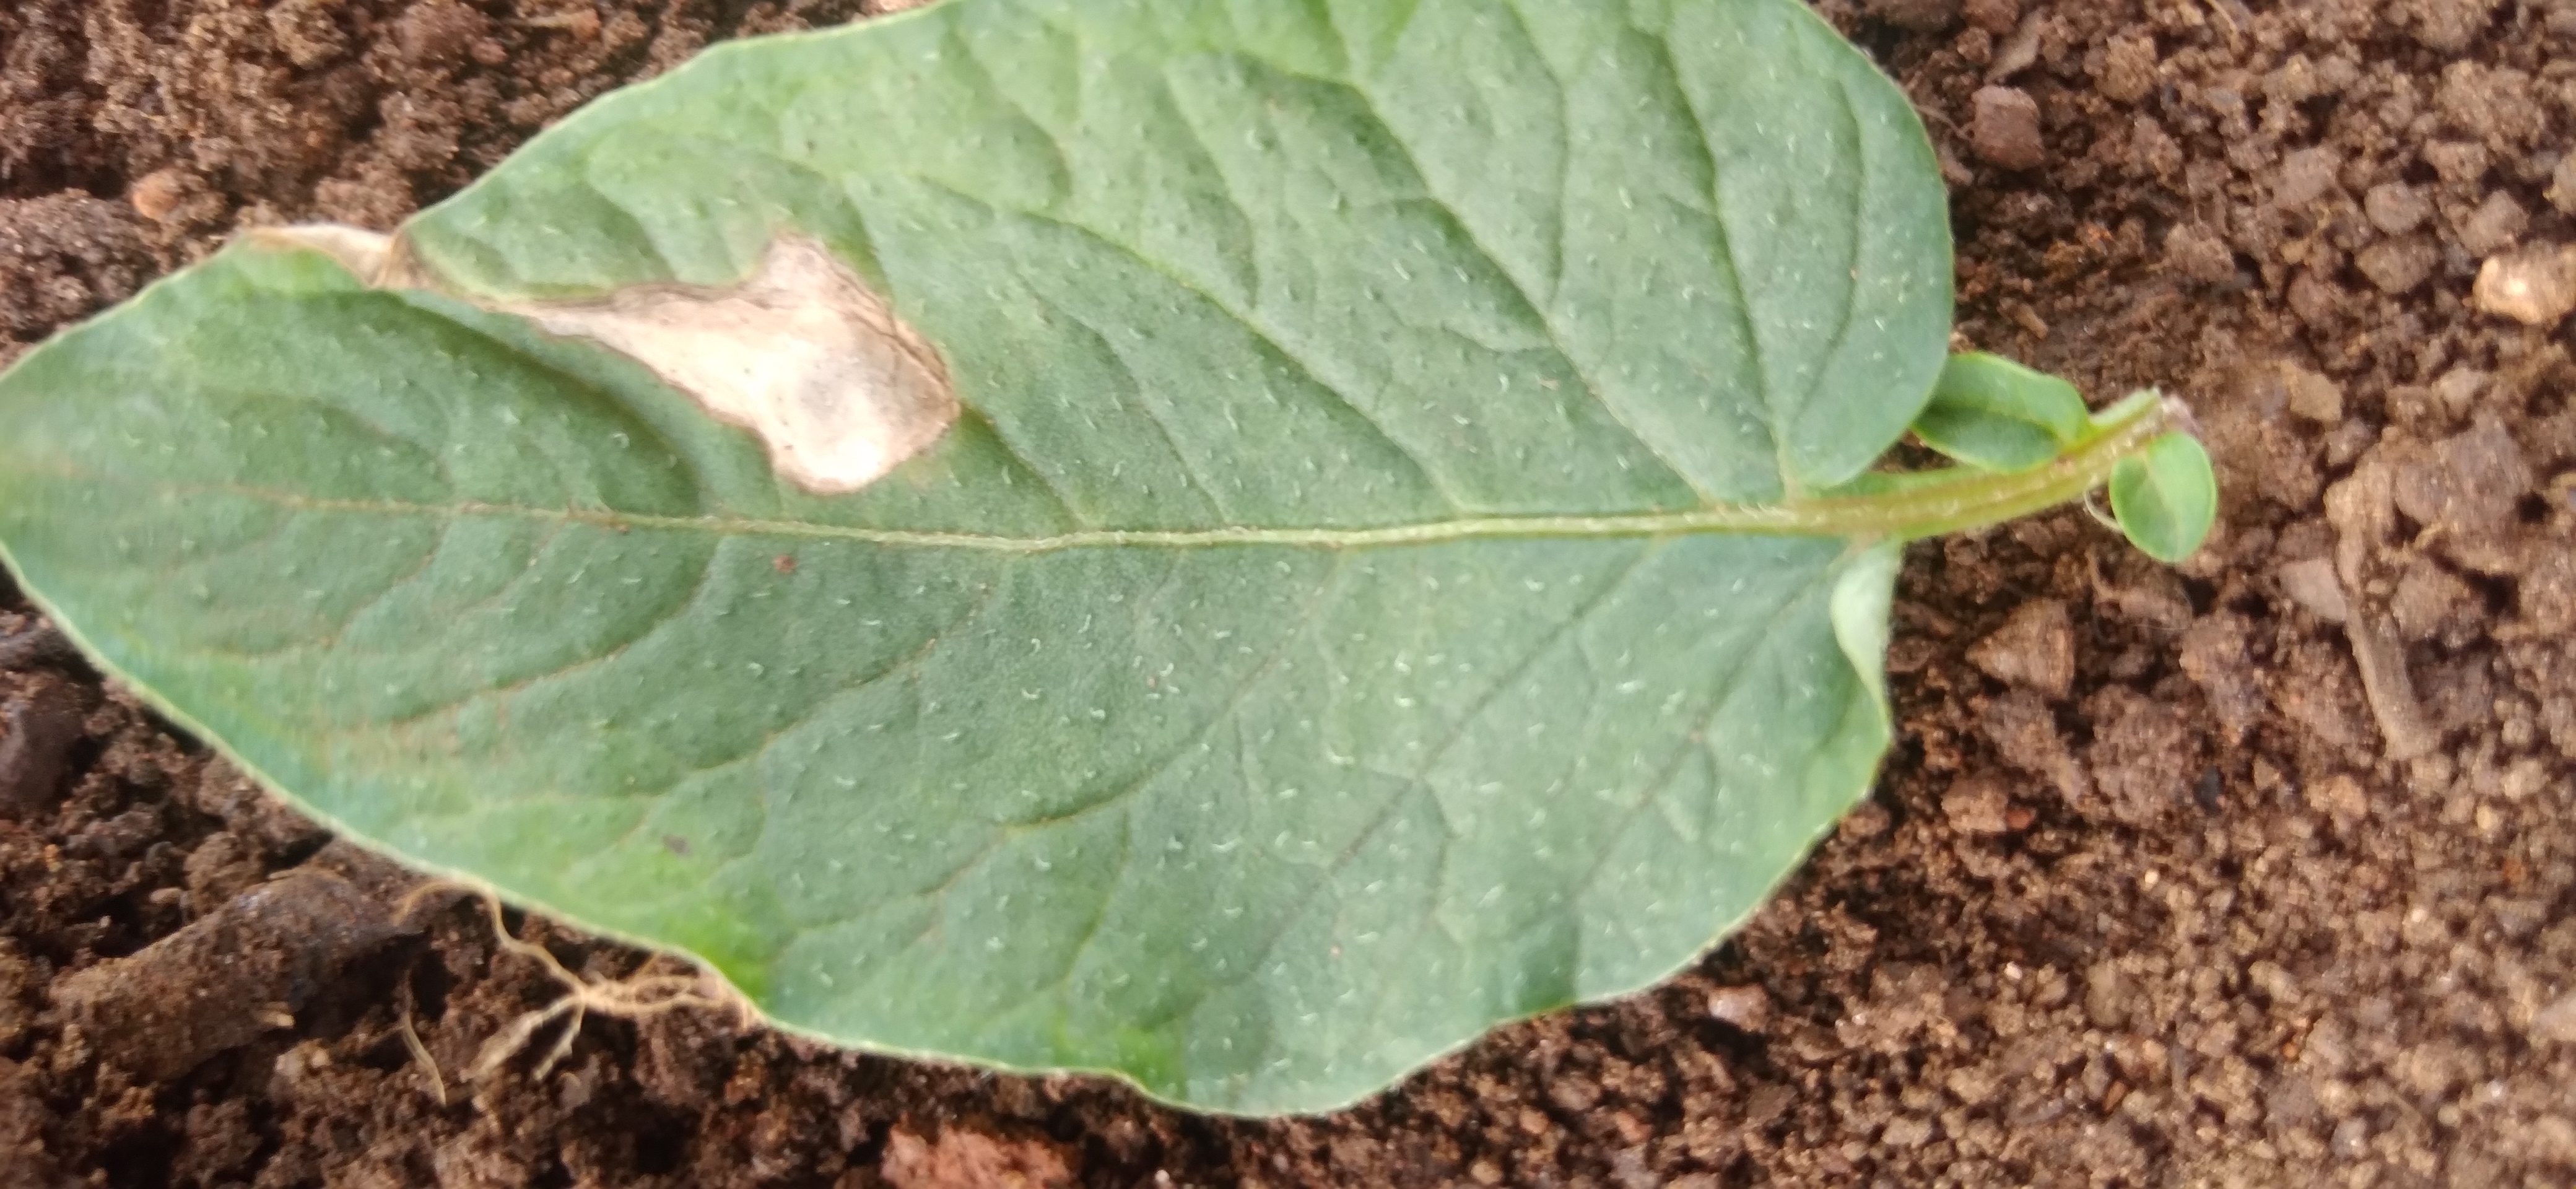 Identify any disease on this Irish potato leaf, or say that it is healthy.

early blight
